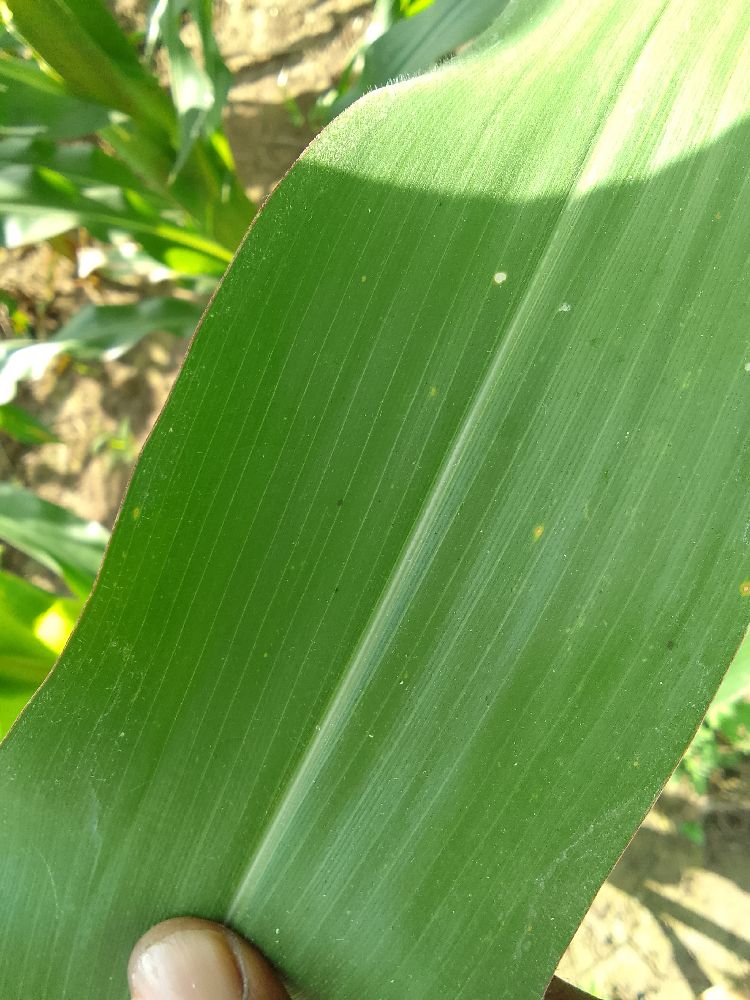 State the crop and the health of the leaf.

maize, healthy
